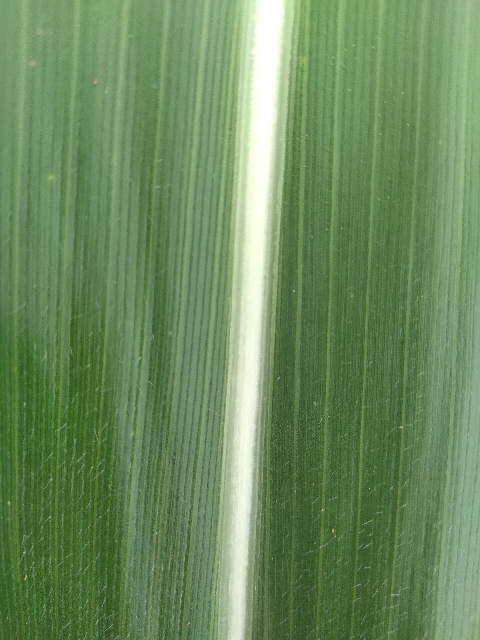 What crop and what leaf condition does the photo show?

maize, healthy
